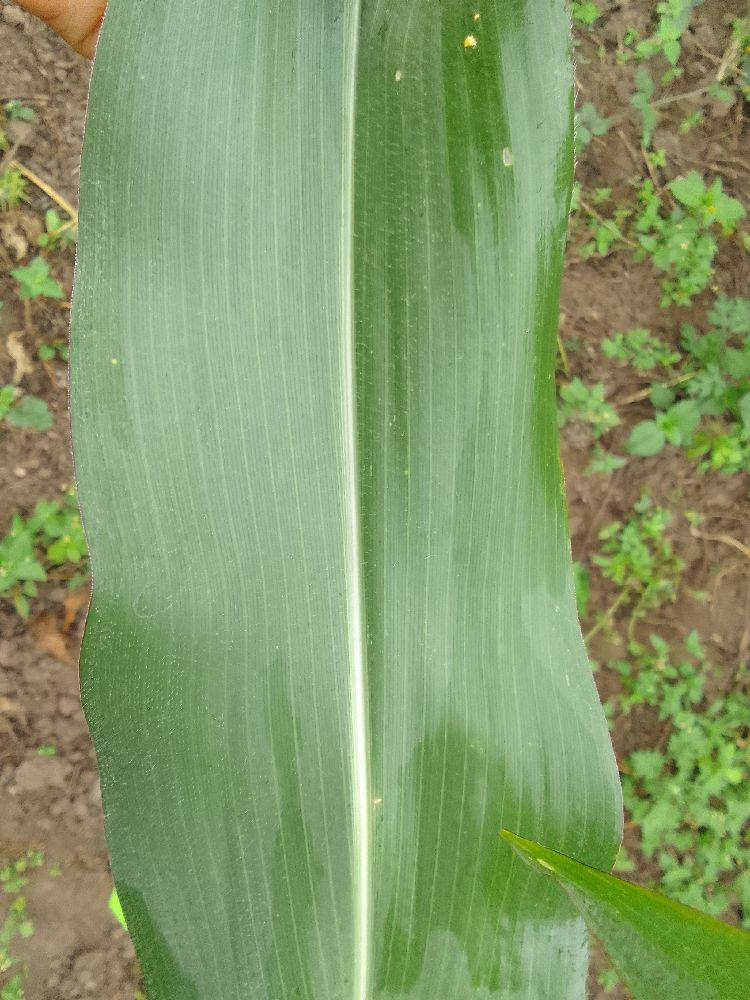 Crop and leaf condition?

maize, healthy
